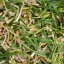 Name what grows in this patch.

grass
